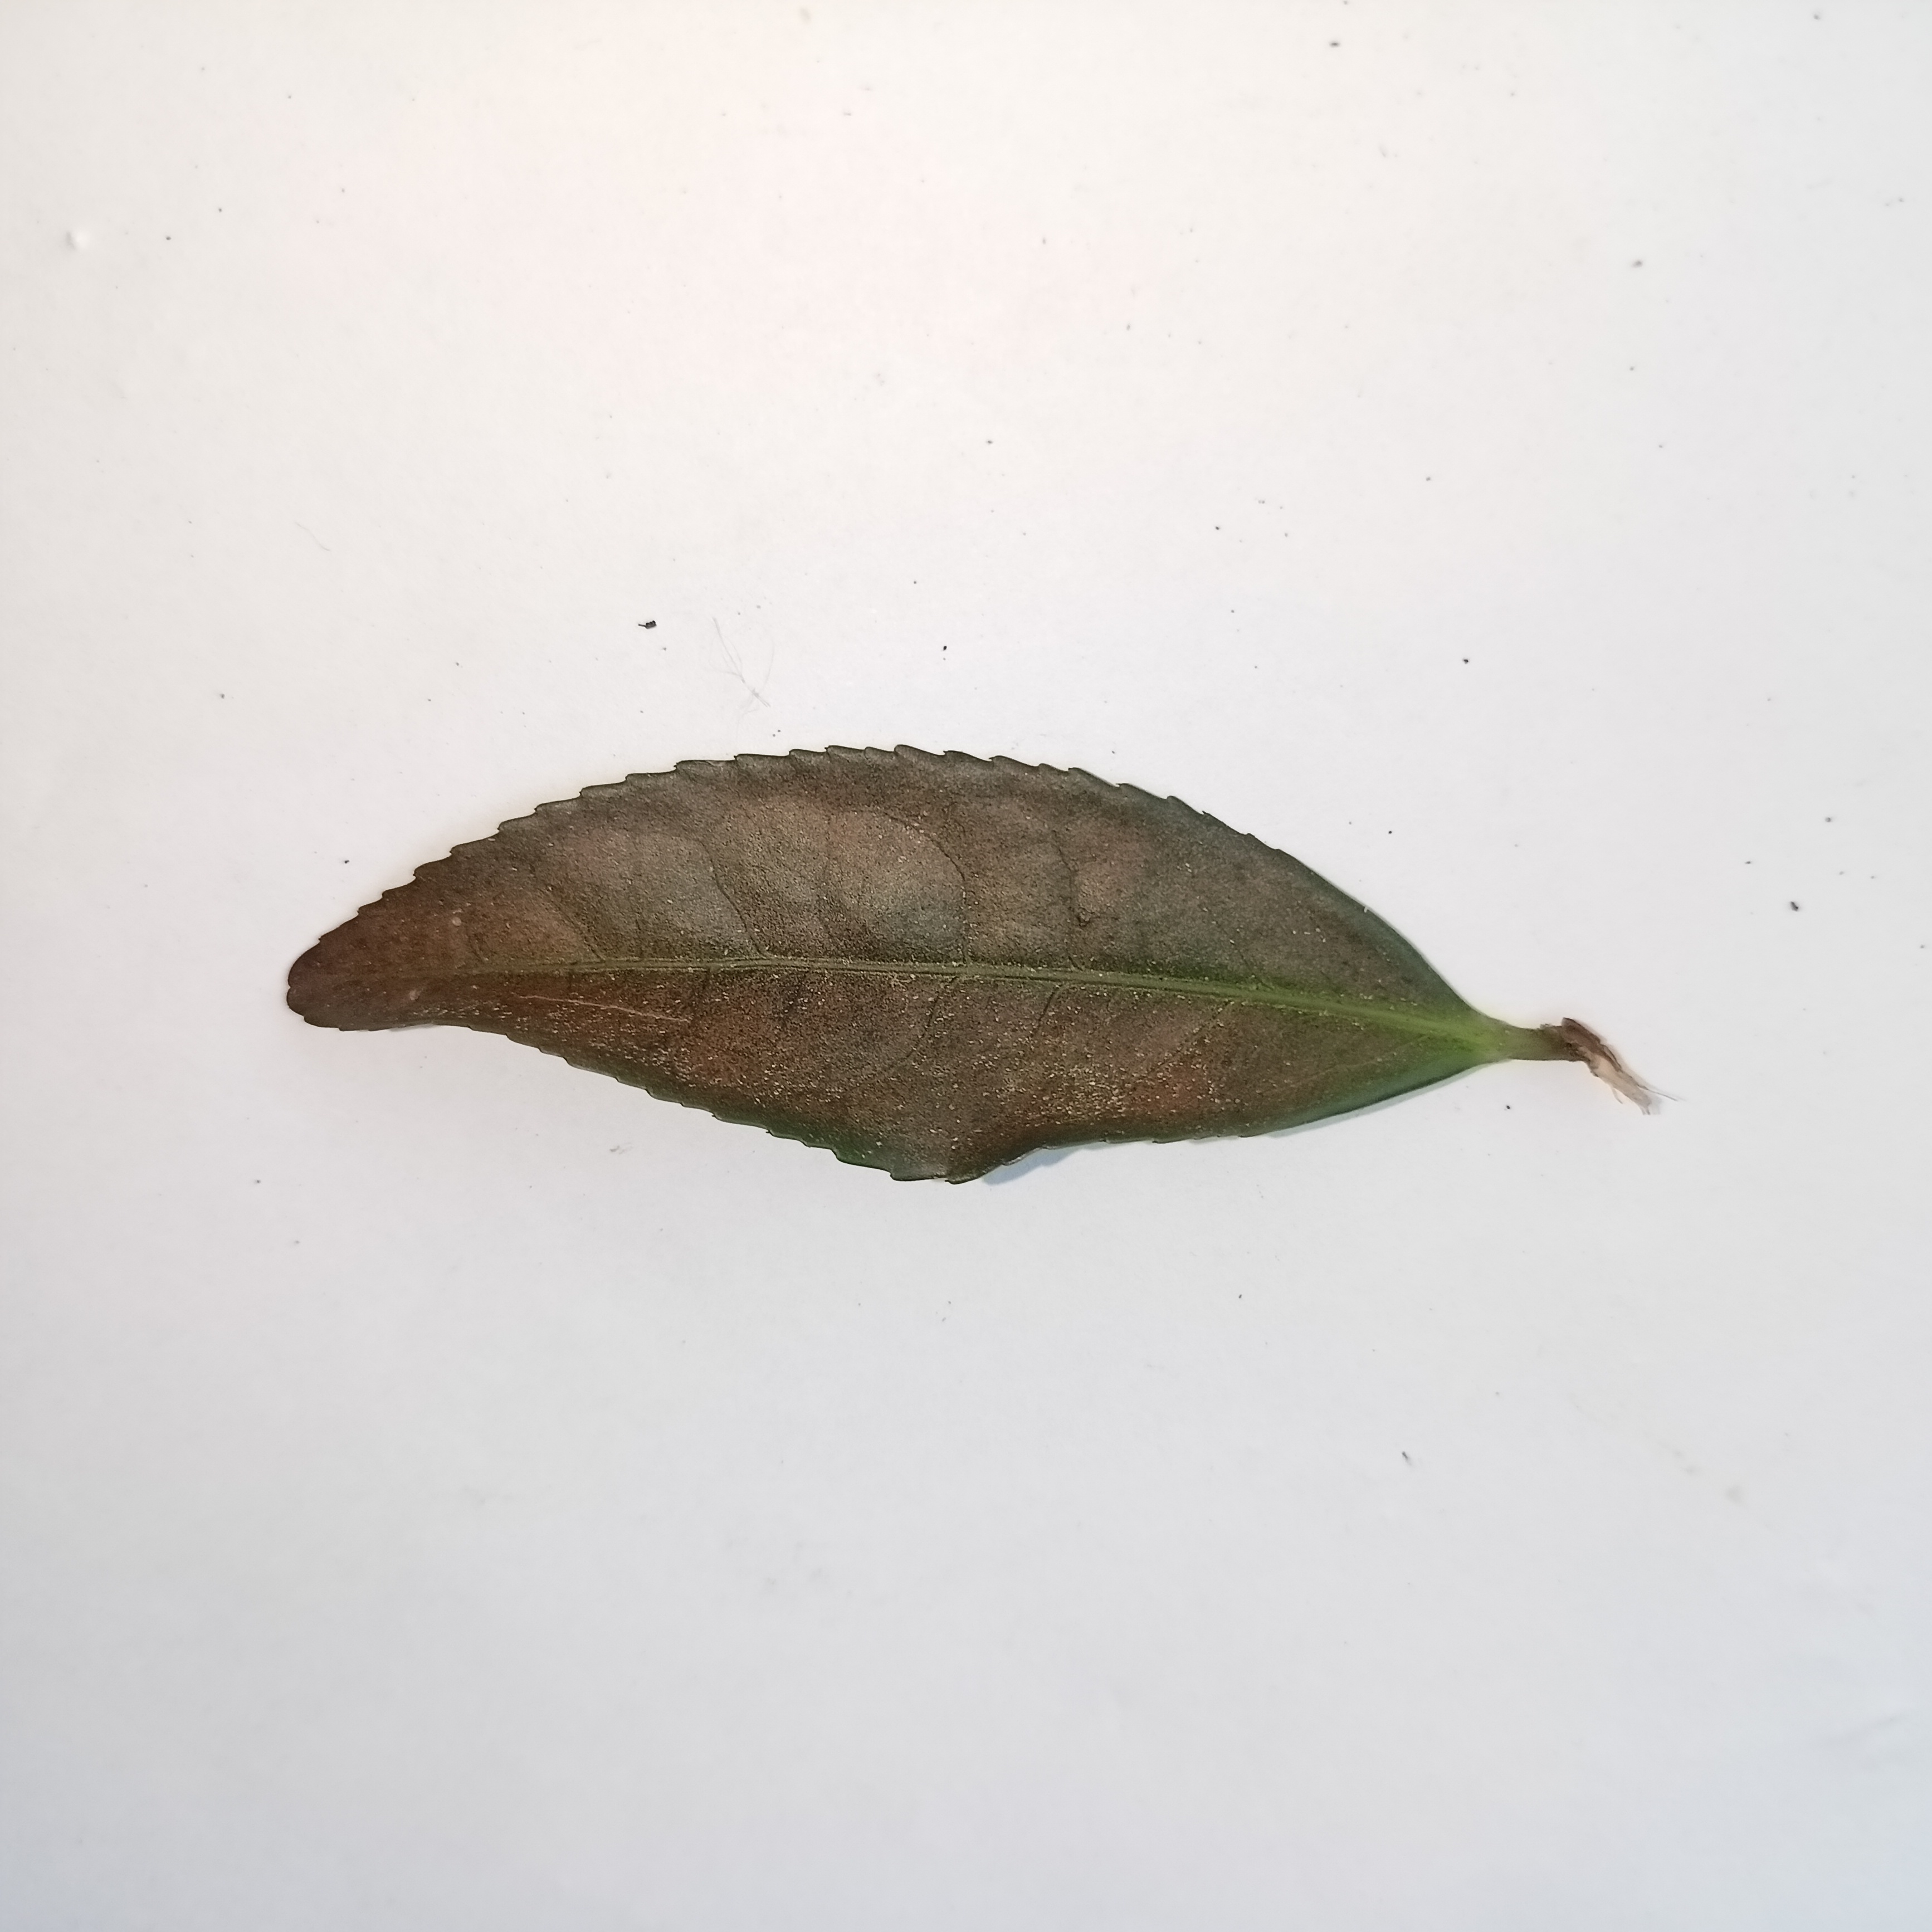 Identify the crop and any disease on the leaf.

tea, red rust
